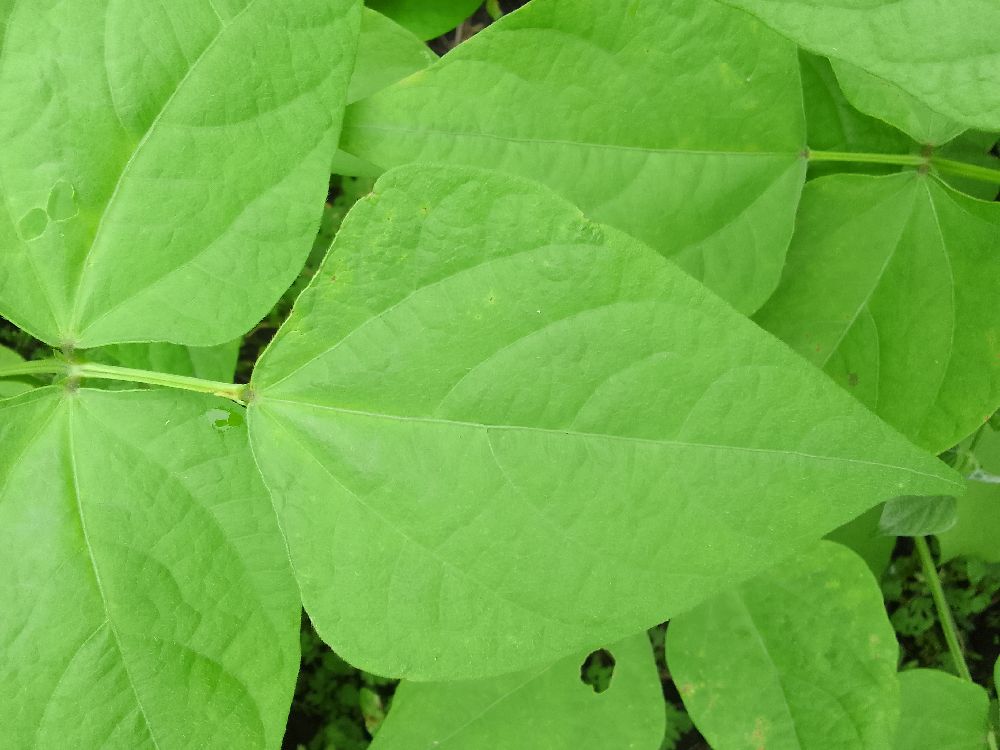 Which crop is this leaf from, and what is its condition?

common bean, healthy
